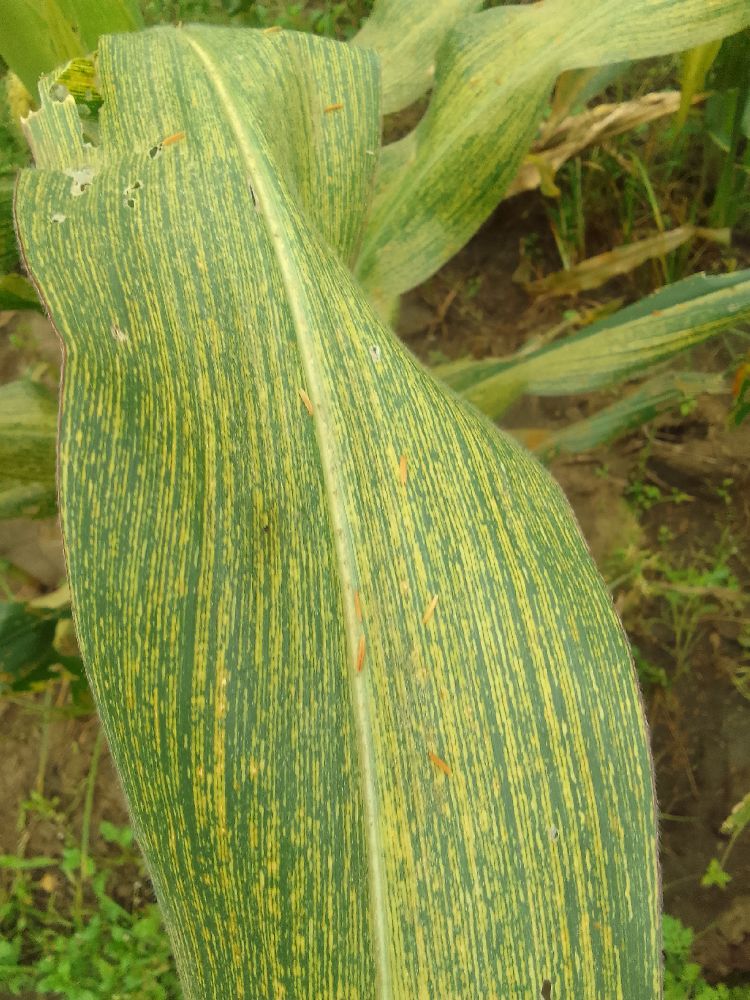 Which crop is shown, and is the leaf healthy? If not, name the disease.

maize, maize streak virus
